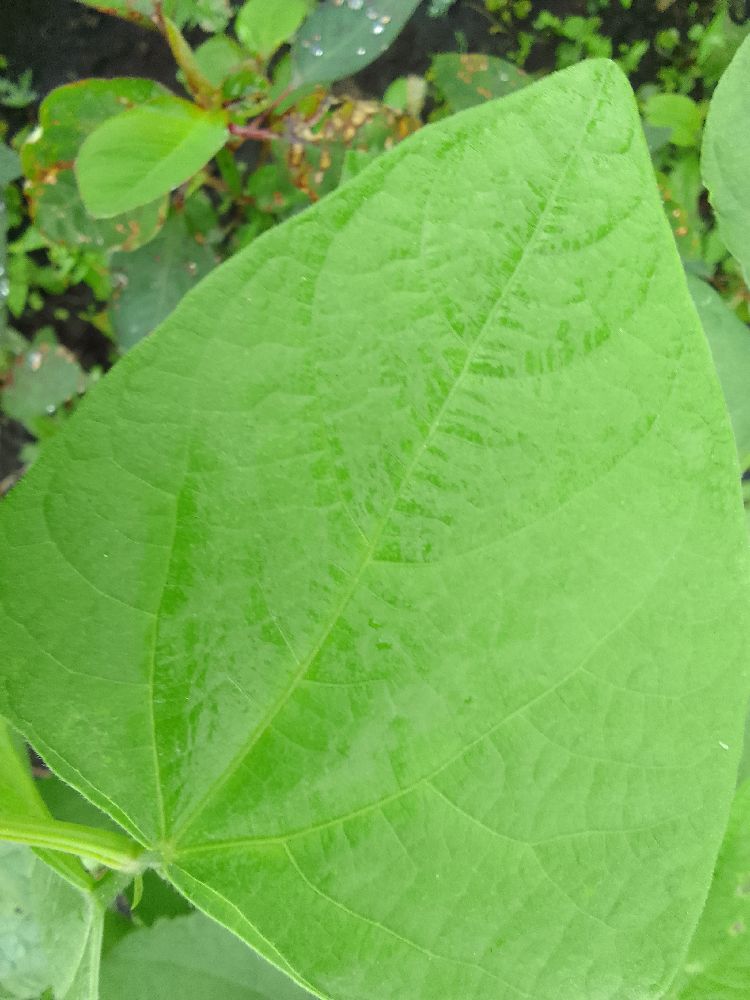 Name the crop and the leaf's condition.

common bean, healthy
